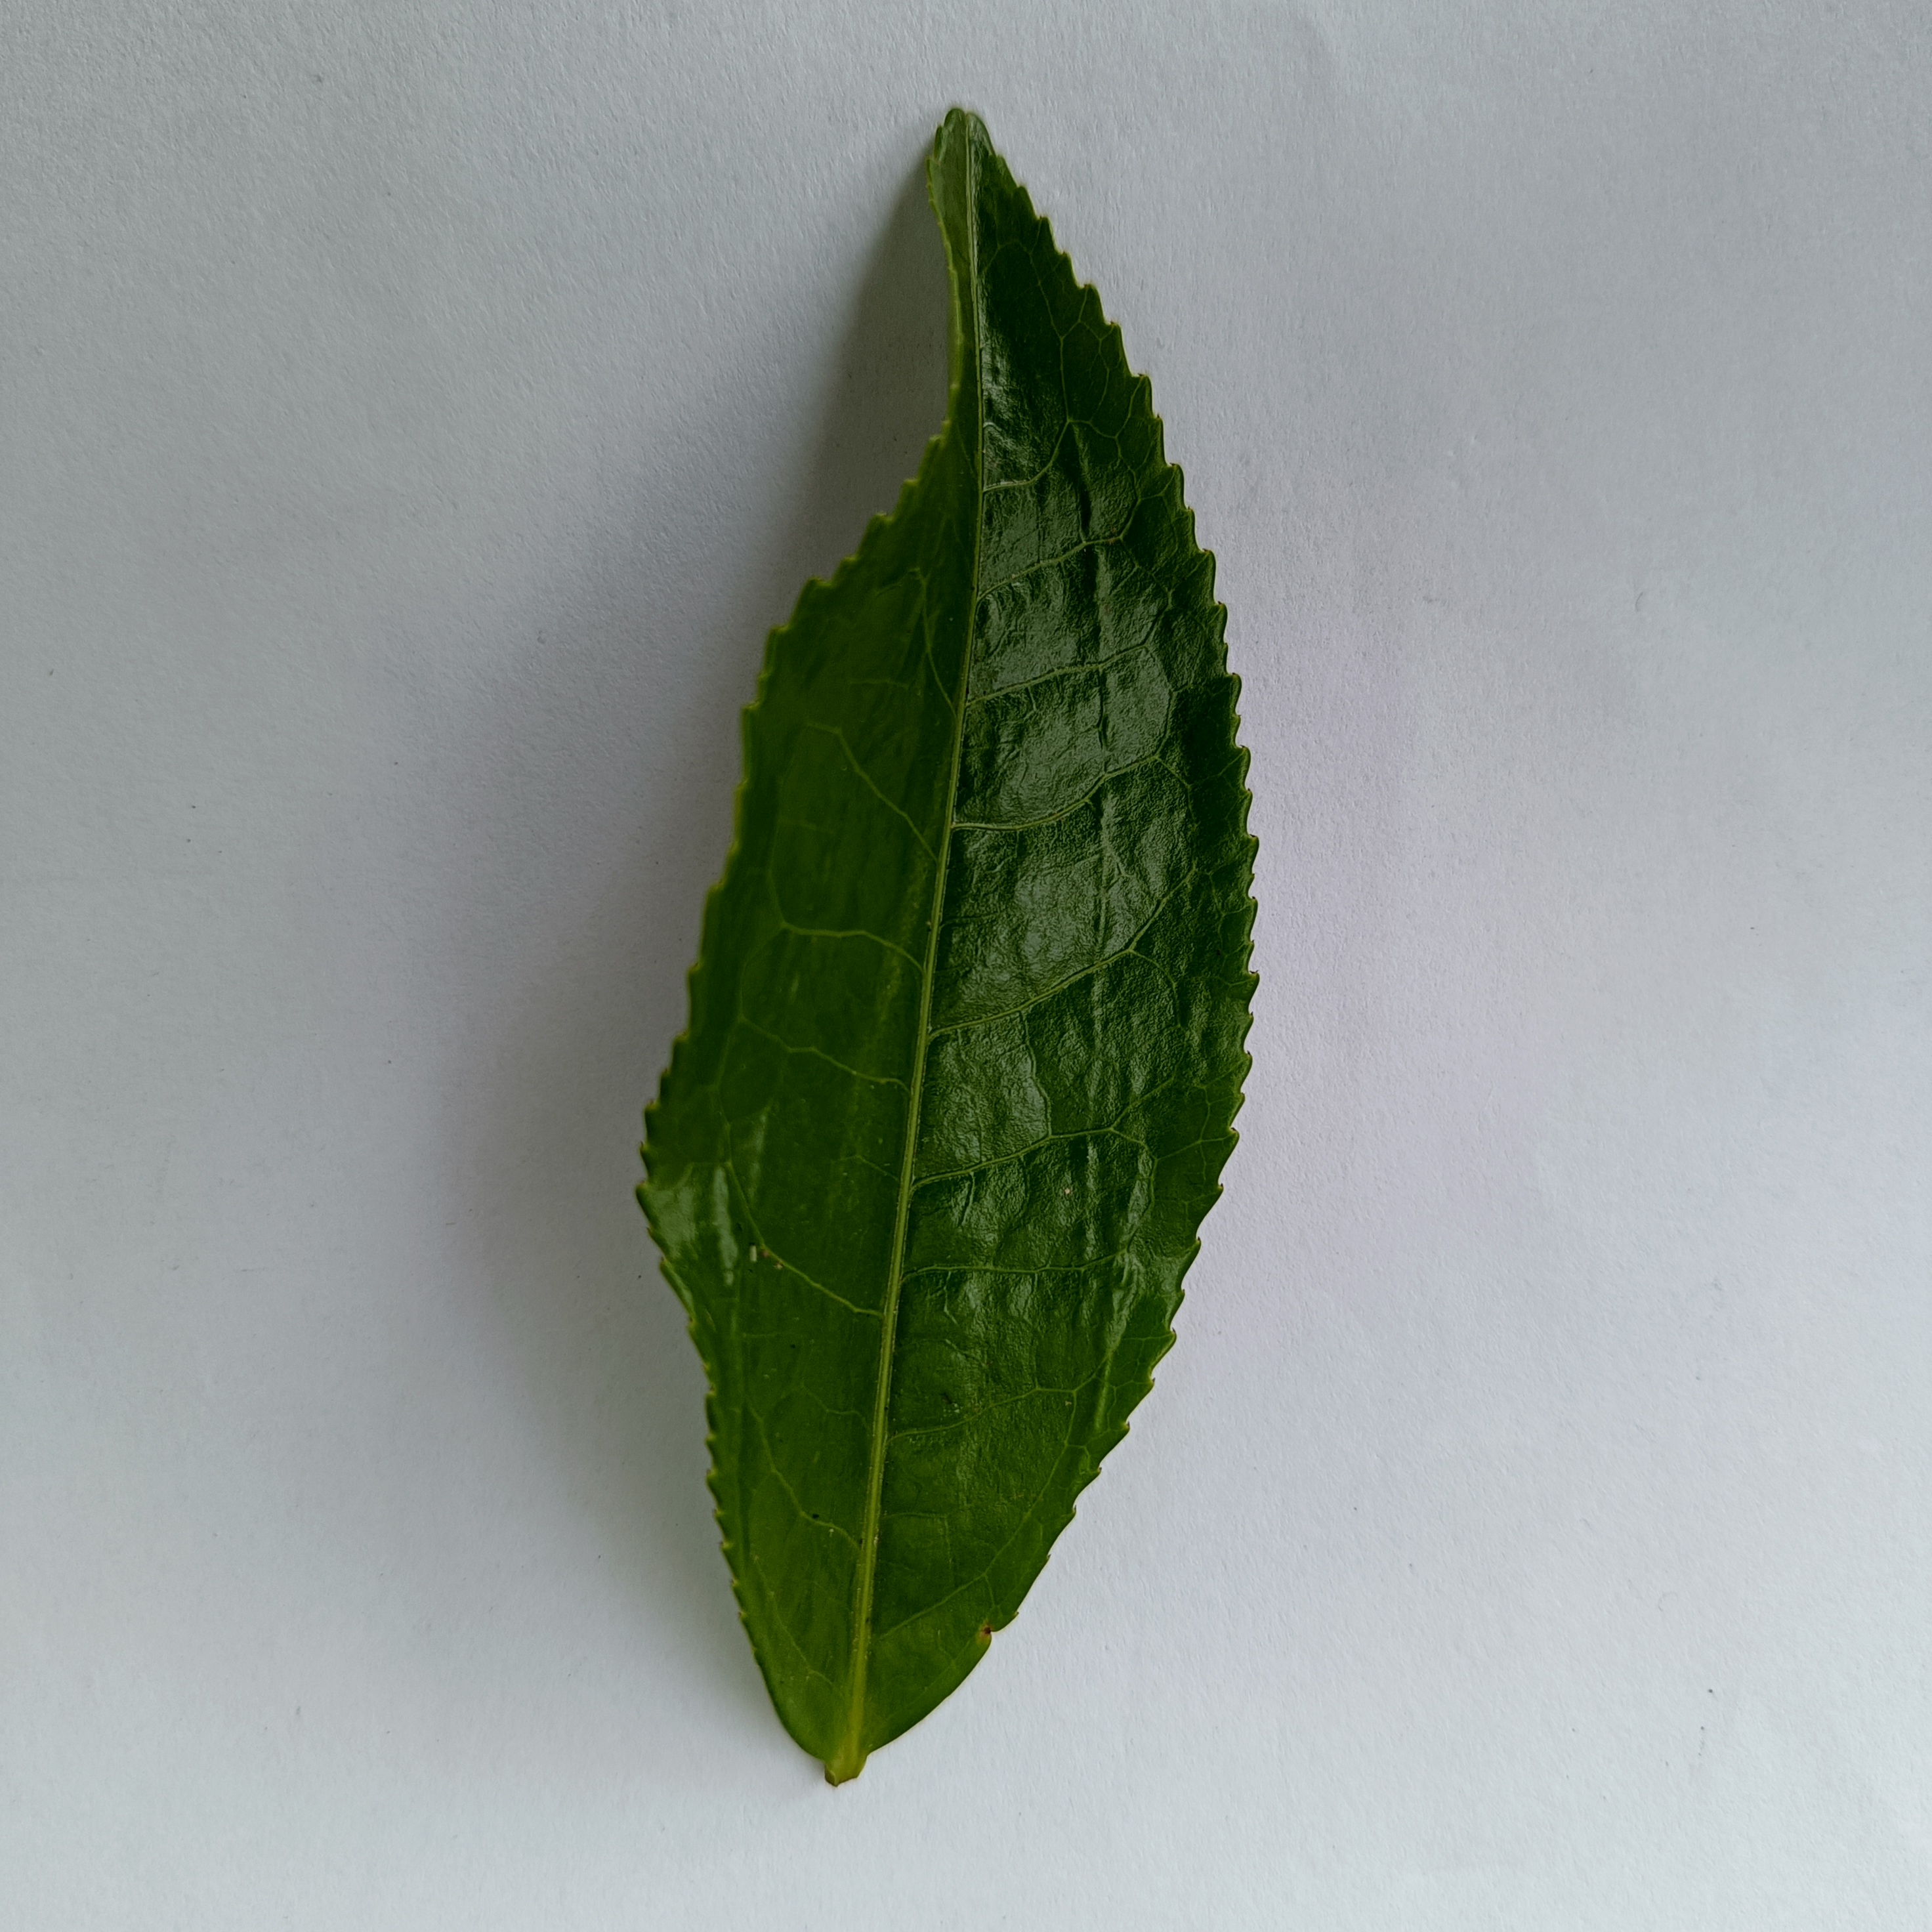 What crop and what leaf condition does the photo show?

tea, healthy
